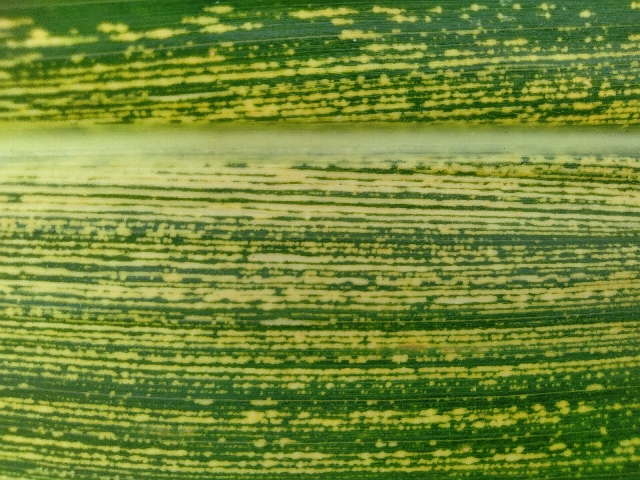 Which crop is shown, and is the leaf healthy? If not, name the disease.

maize, maize streak virus
